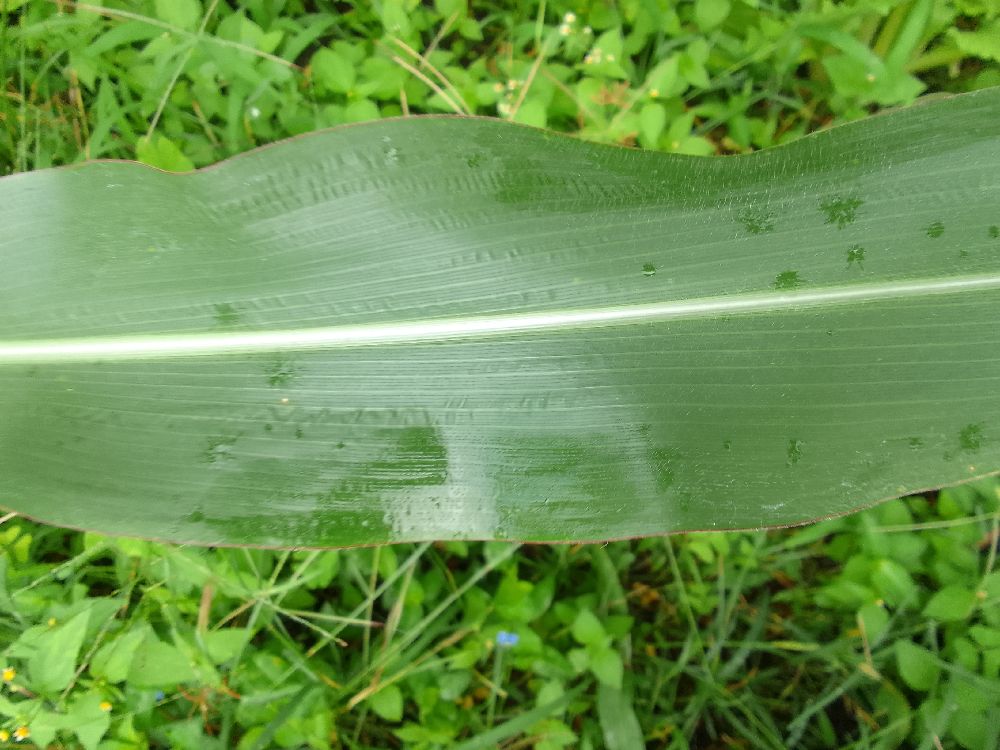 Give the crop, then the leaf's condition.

maize, healthy
